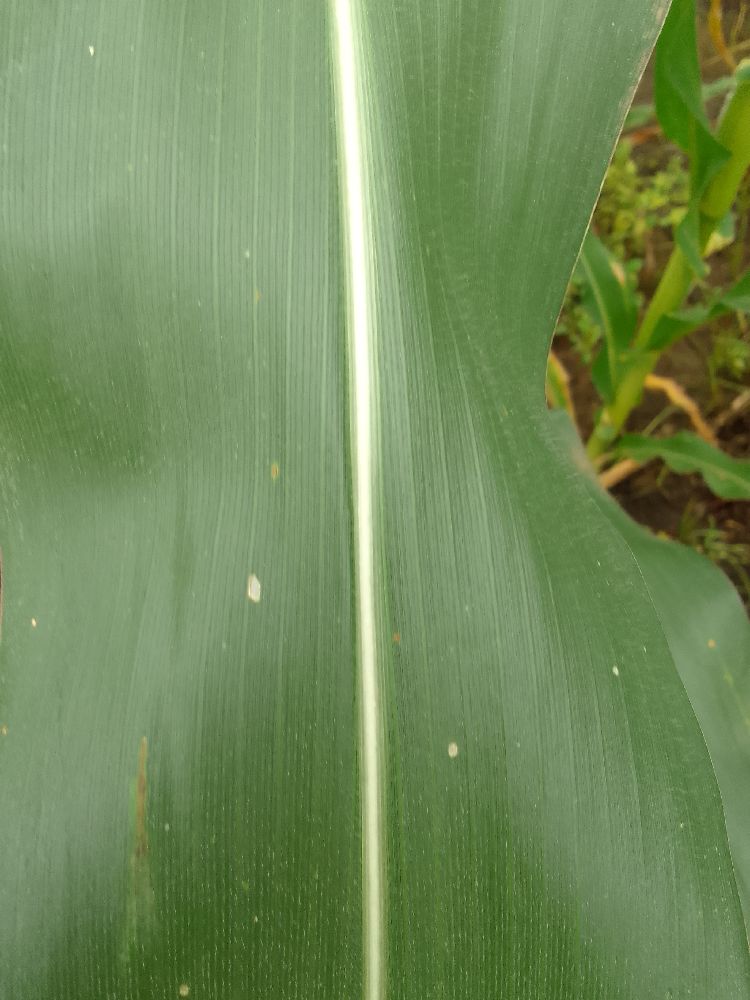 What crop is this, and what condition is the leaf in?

maize, healthy
